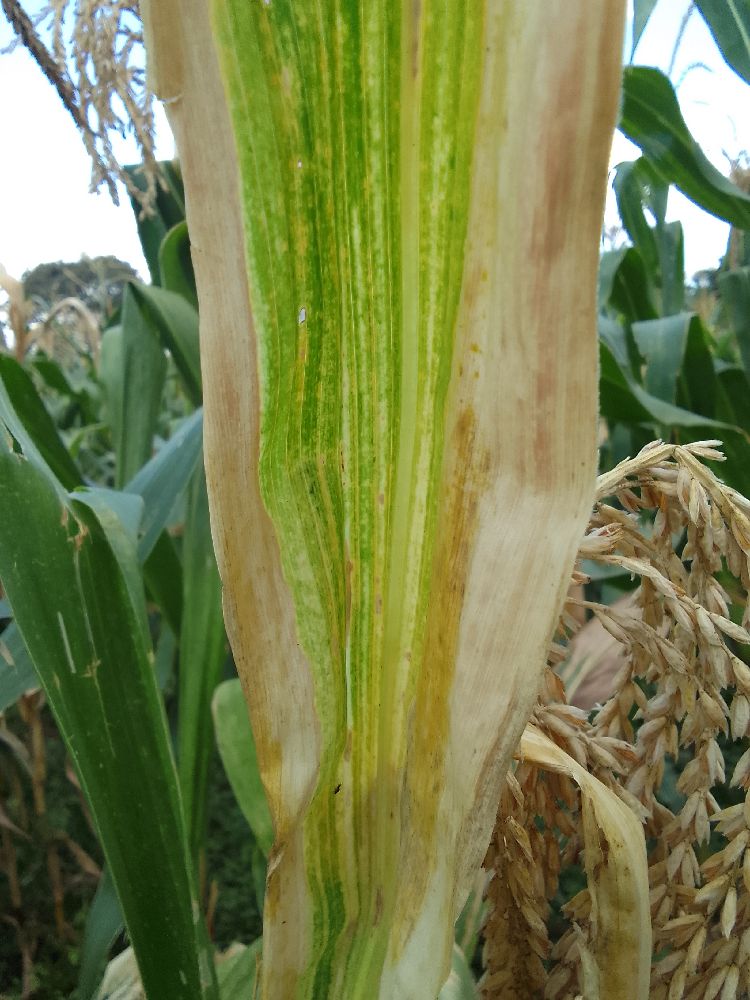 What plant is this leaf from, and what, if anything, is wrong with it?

maize, maize lethal necrosis
